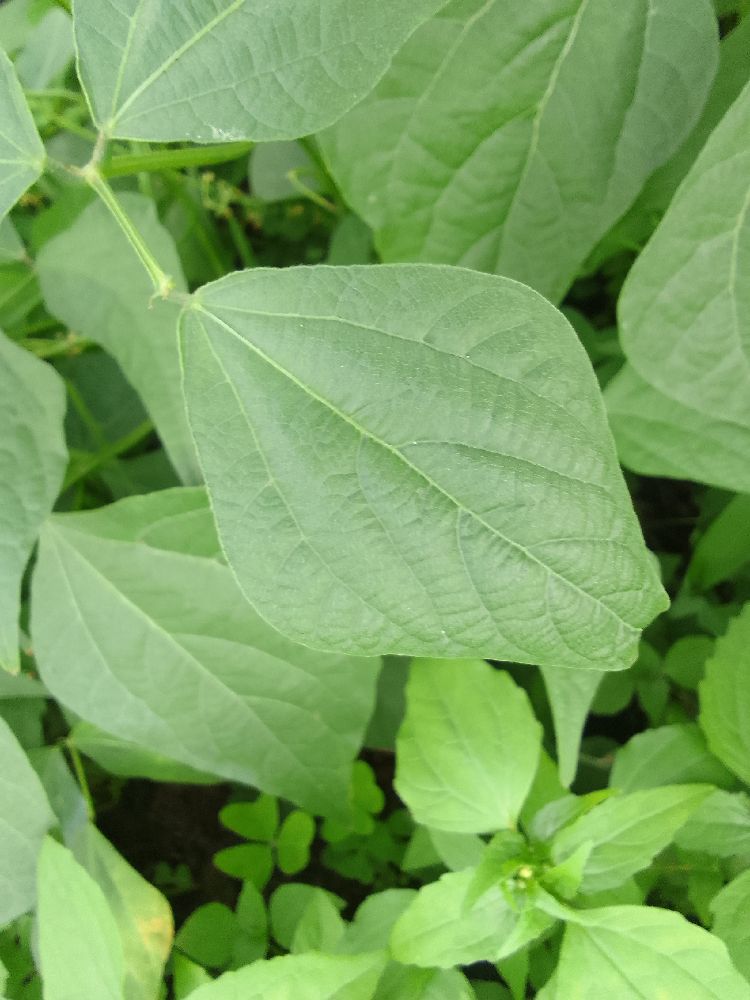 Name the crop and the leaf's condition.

common bean, healthy
